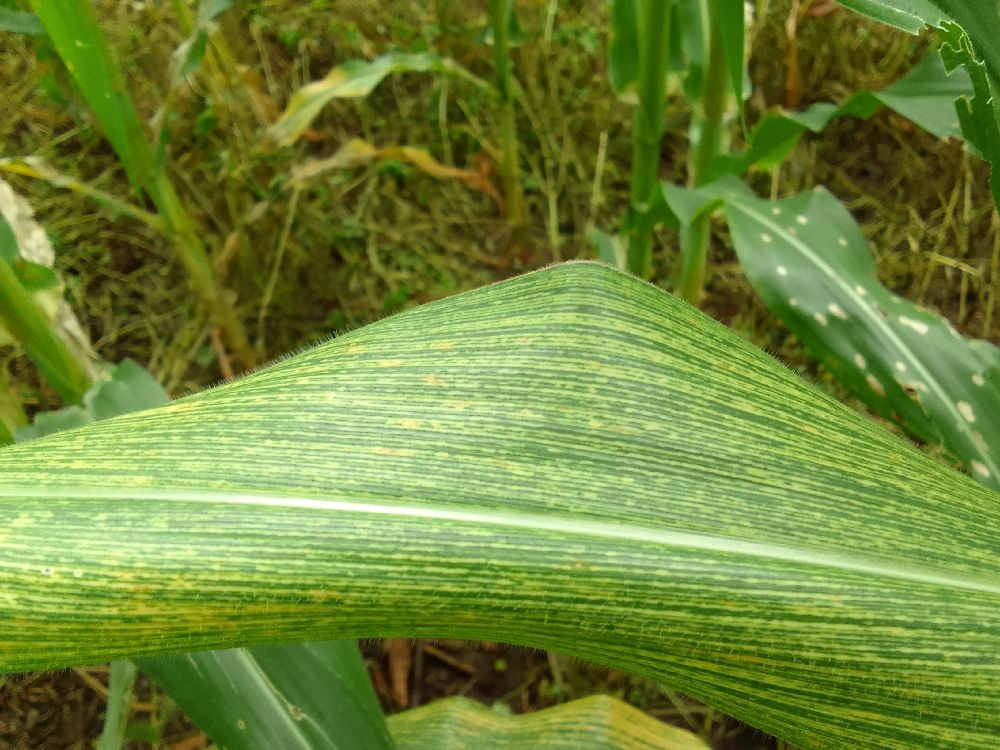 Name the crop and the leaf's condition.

maize, maize streak virus
